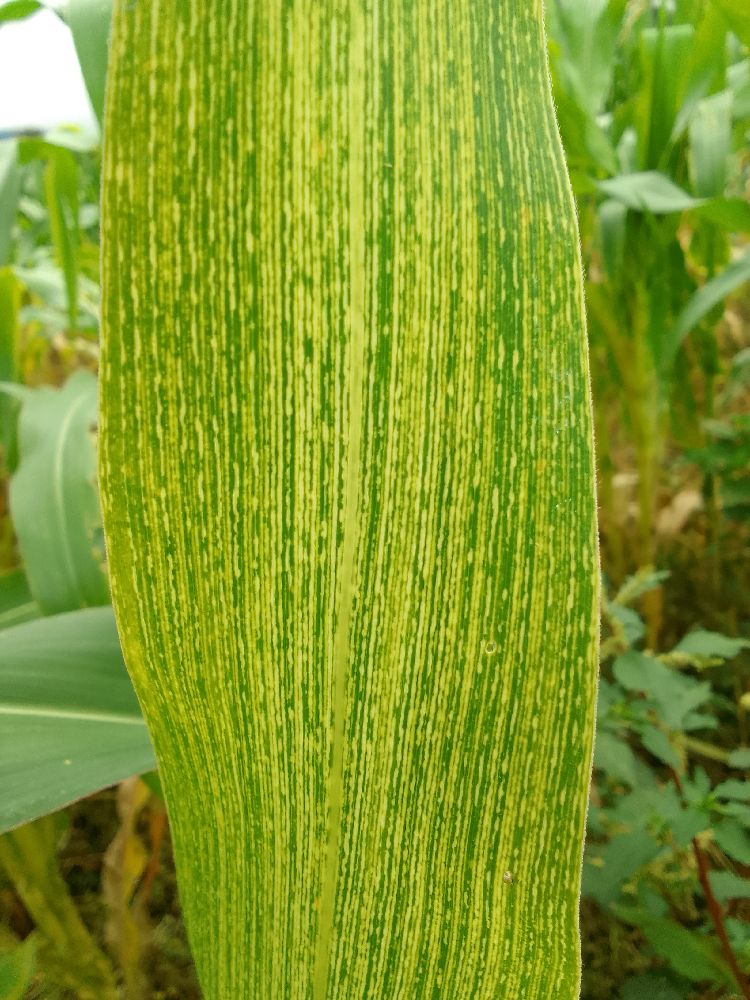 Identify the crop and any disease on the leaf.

maize, maize streak virus
